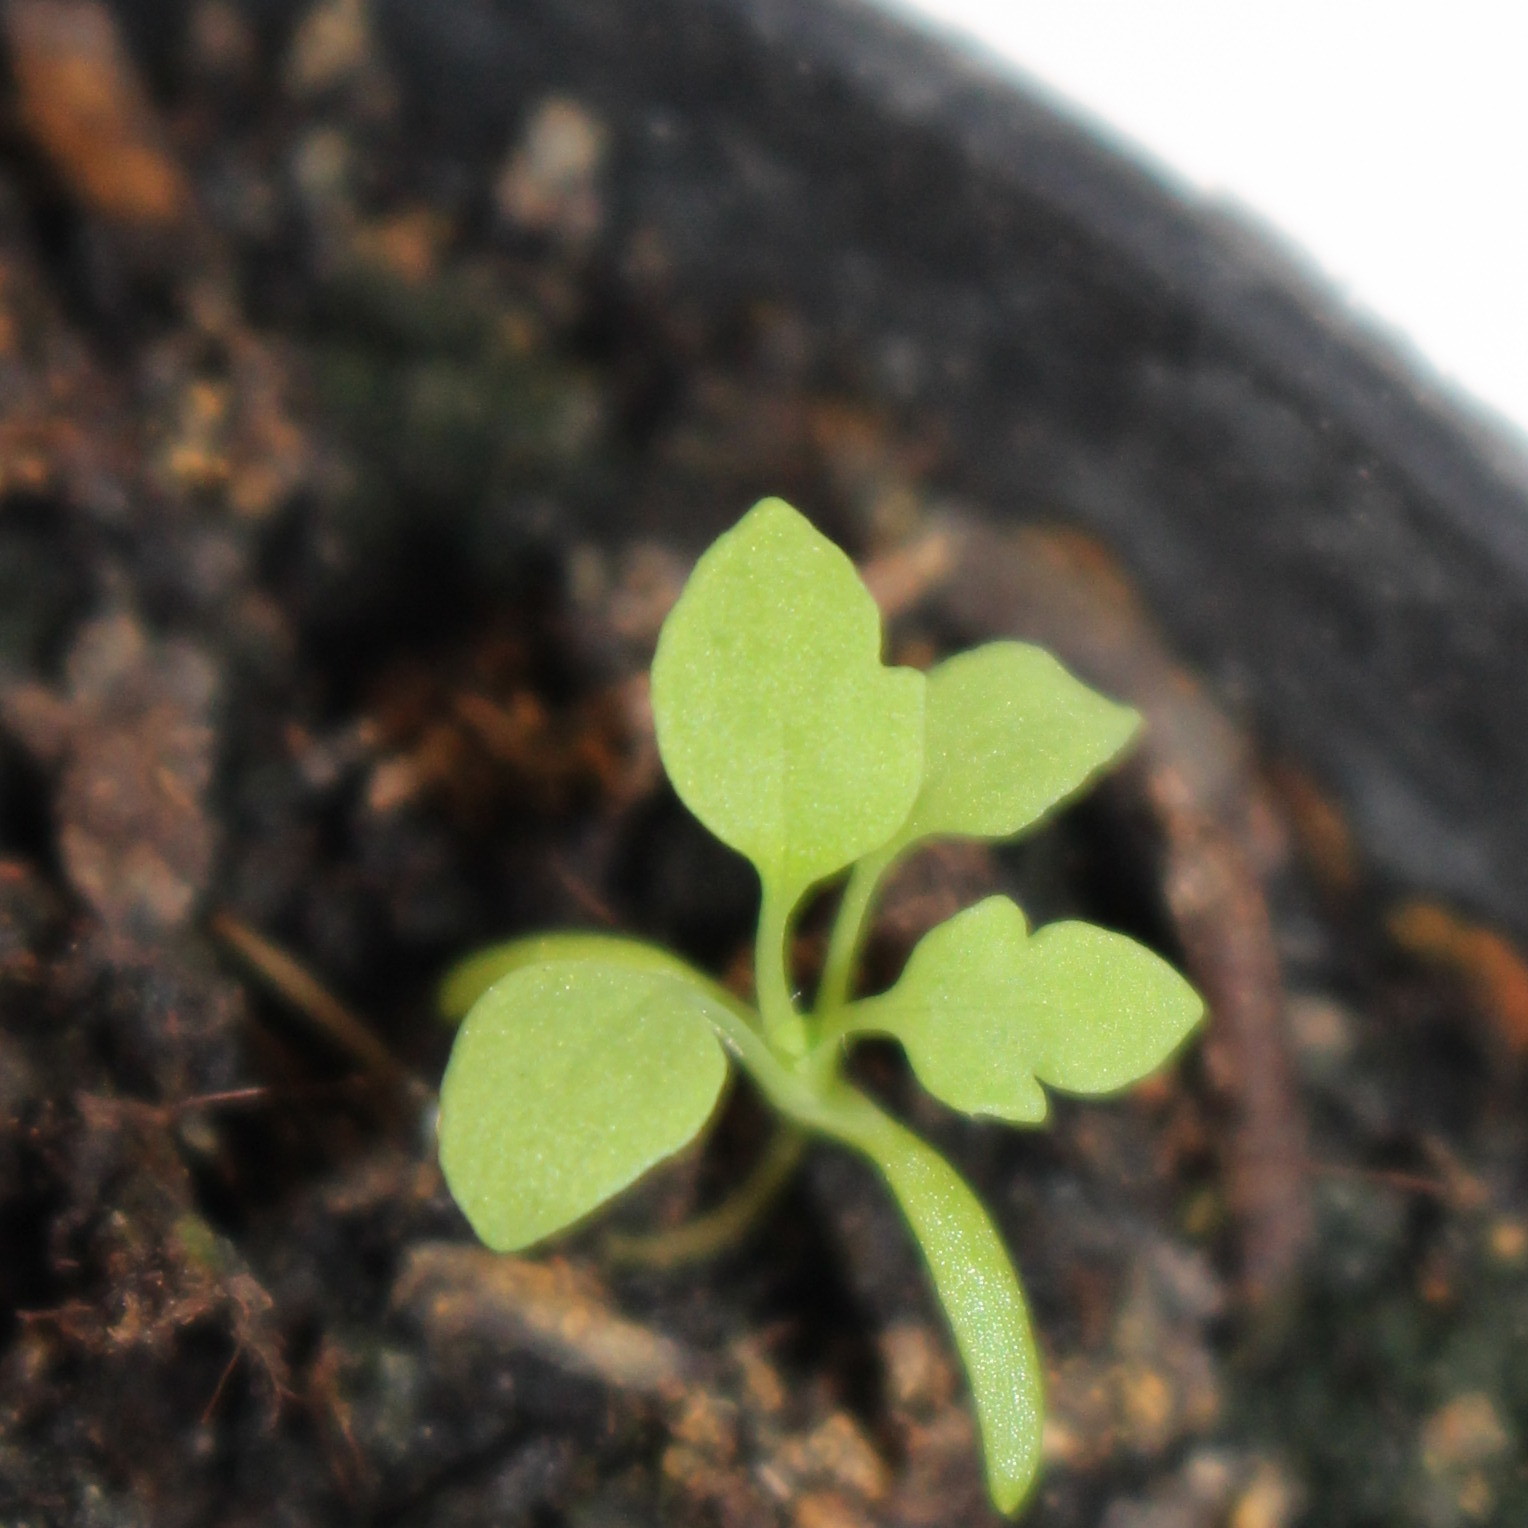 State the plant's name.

Papaver rhoeas
